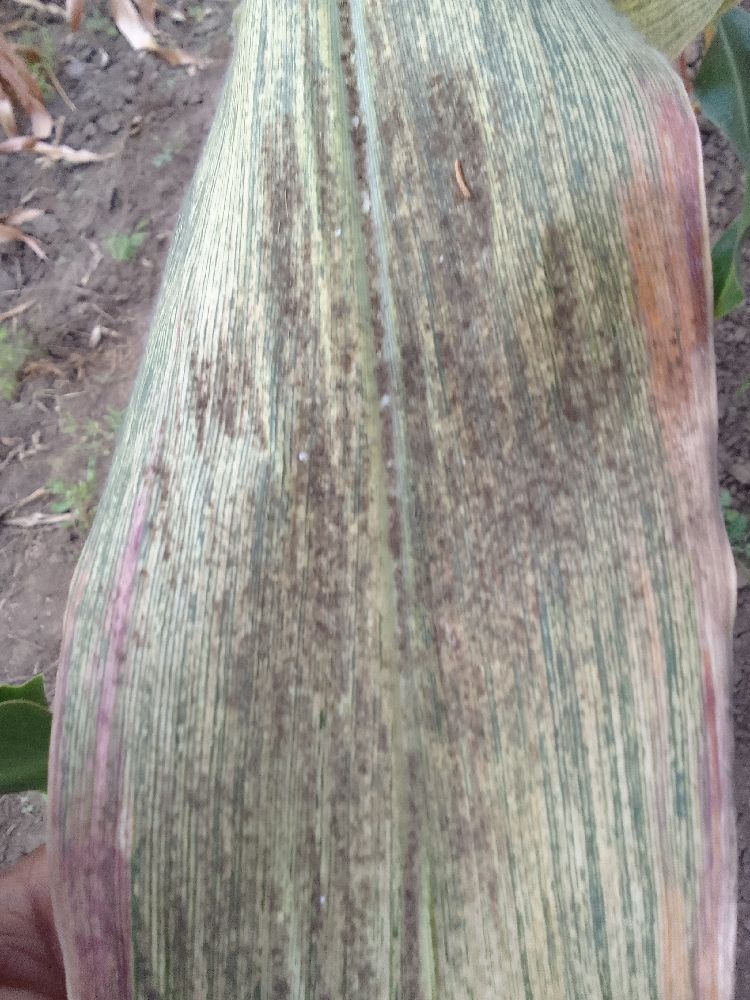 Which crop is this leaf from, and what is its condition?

maize, maize streak virus
